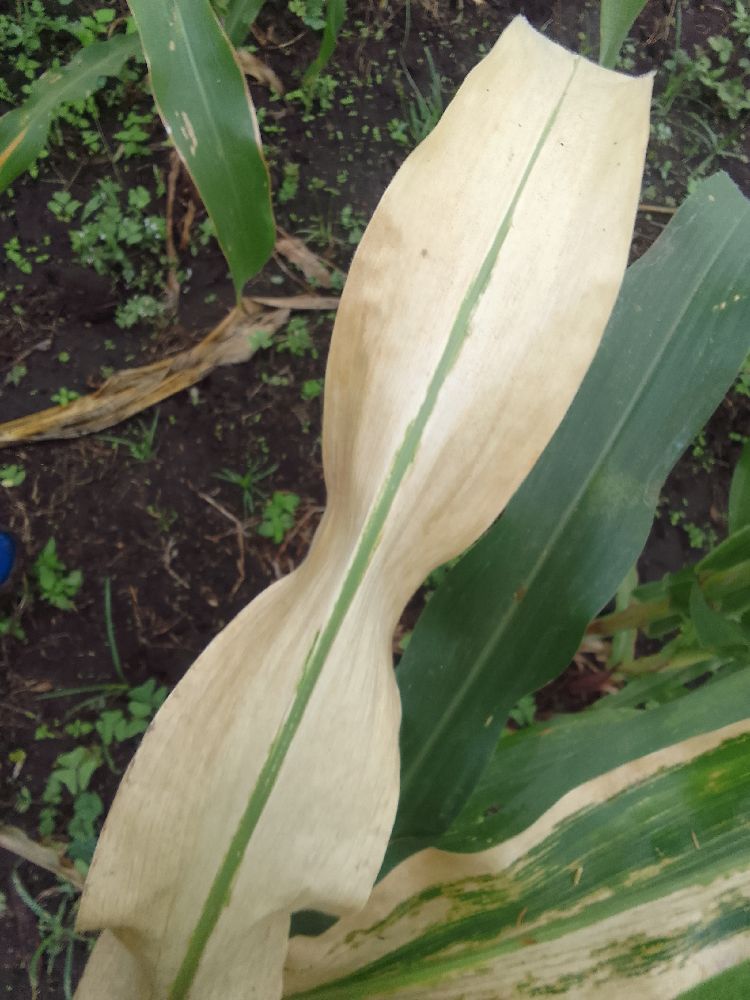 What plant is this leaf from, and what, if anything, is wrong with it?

maize, maize lethal necrosis
